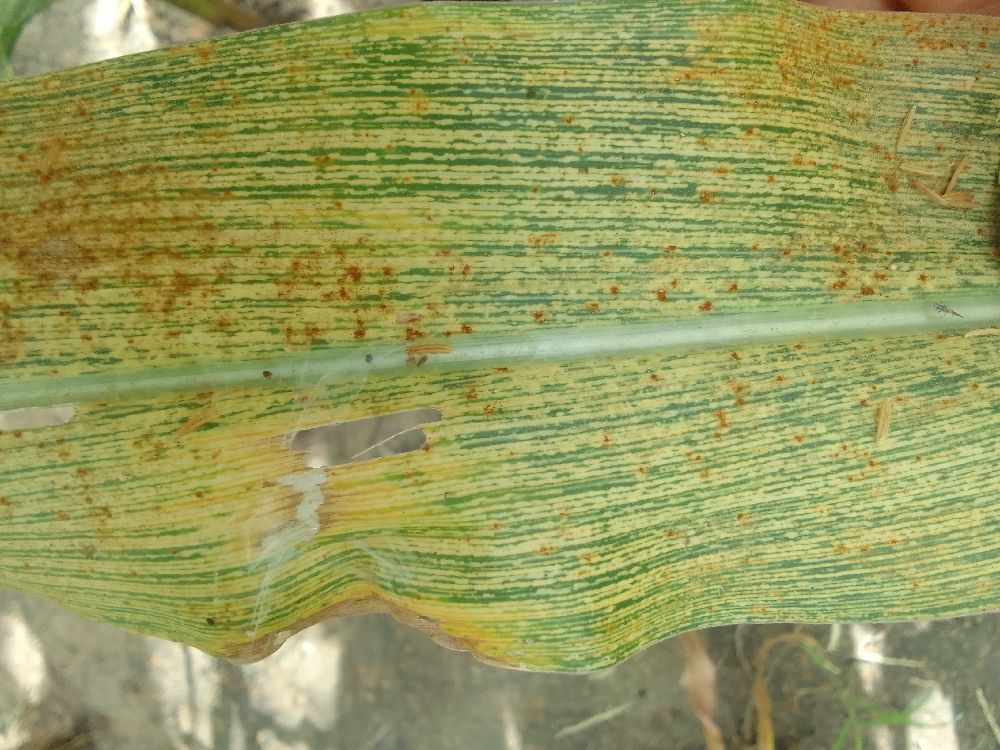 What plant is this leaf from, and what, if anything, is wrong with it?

maize, maize streak virus
